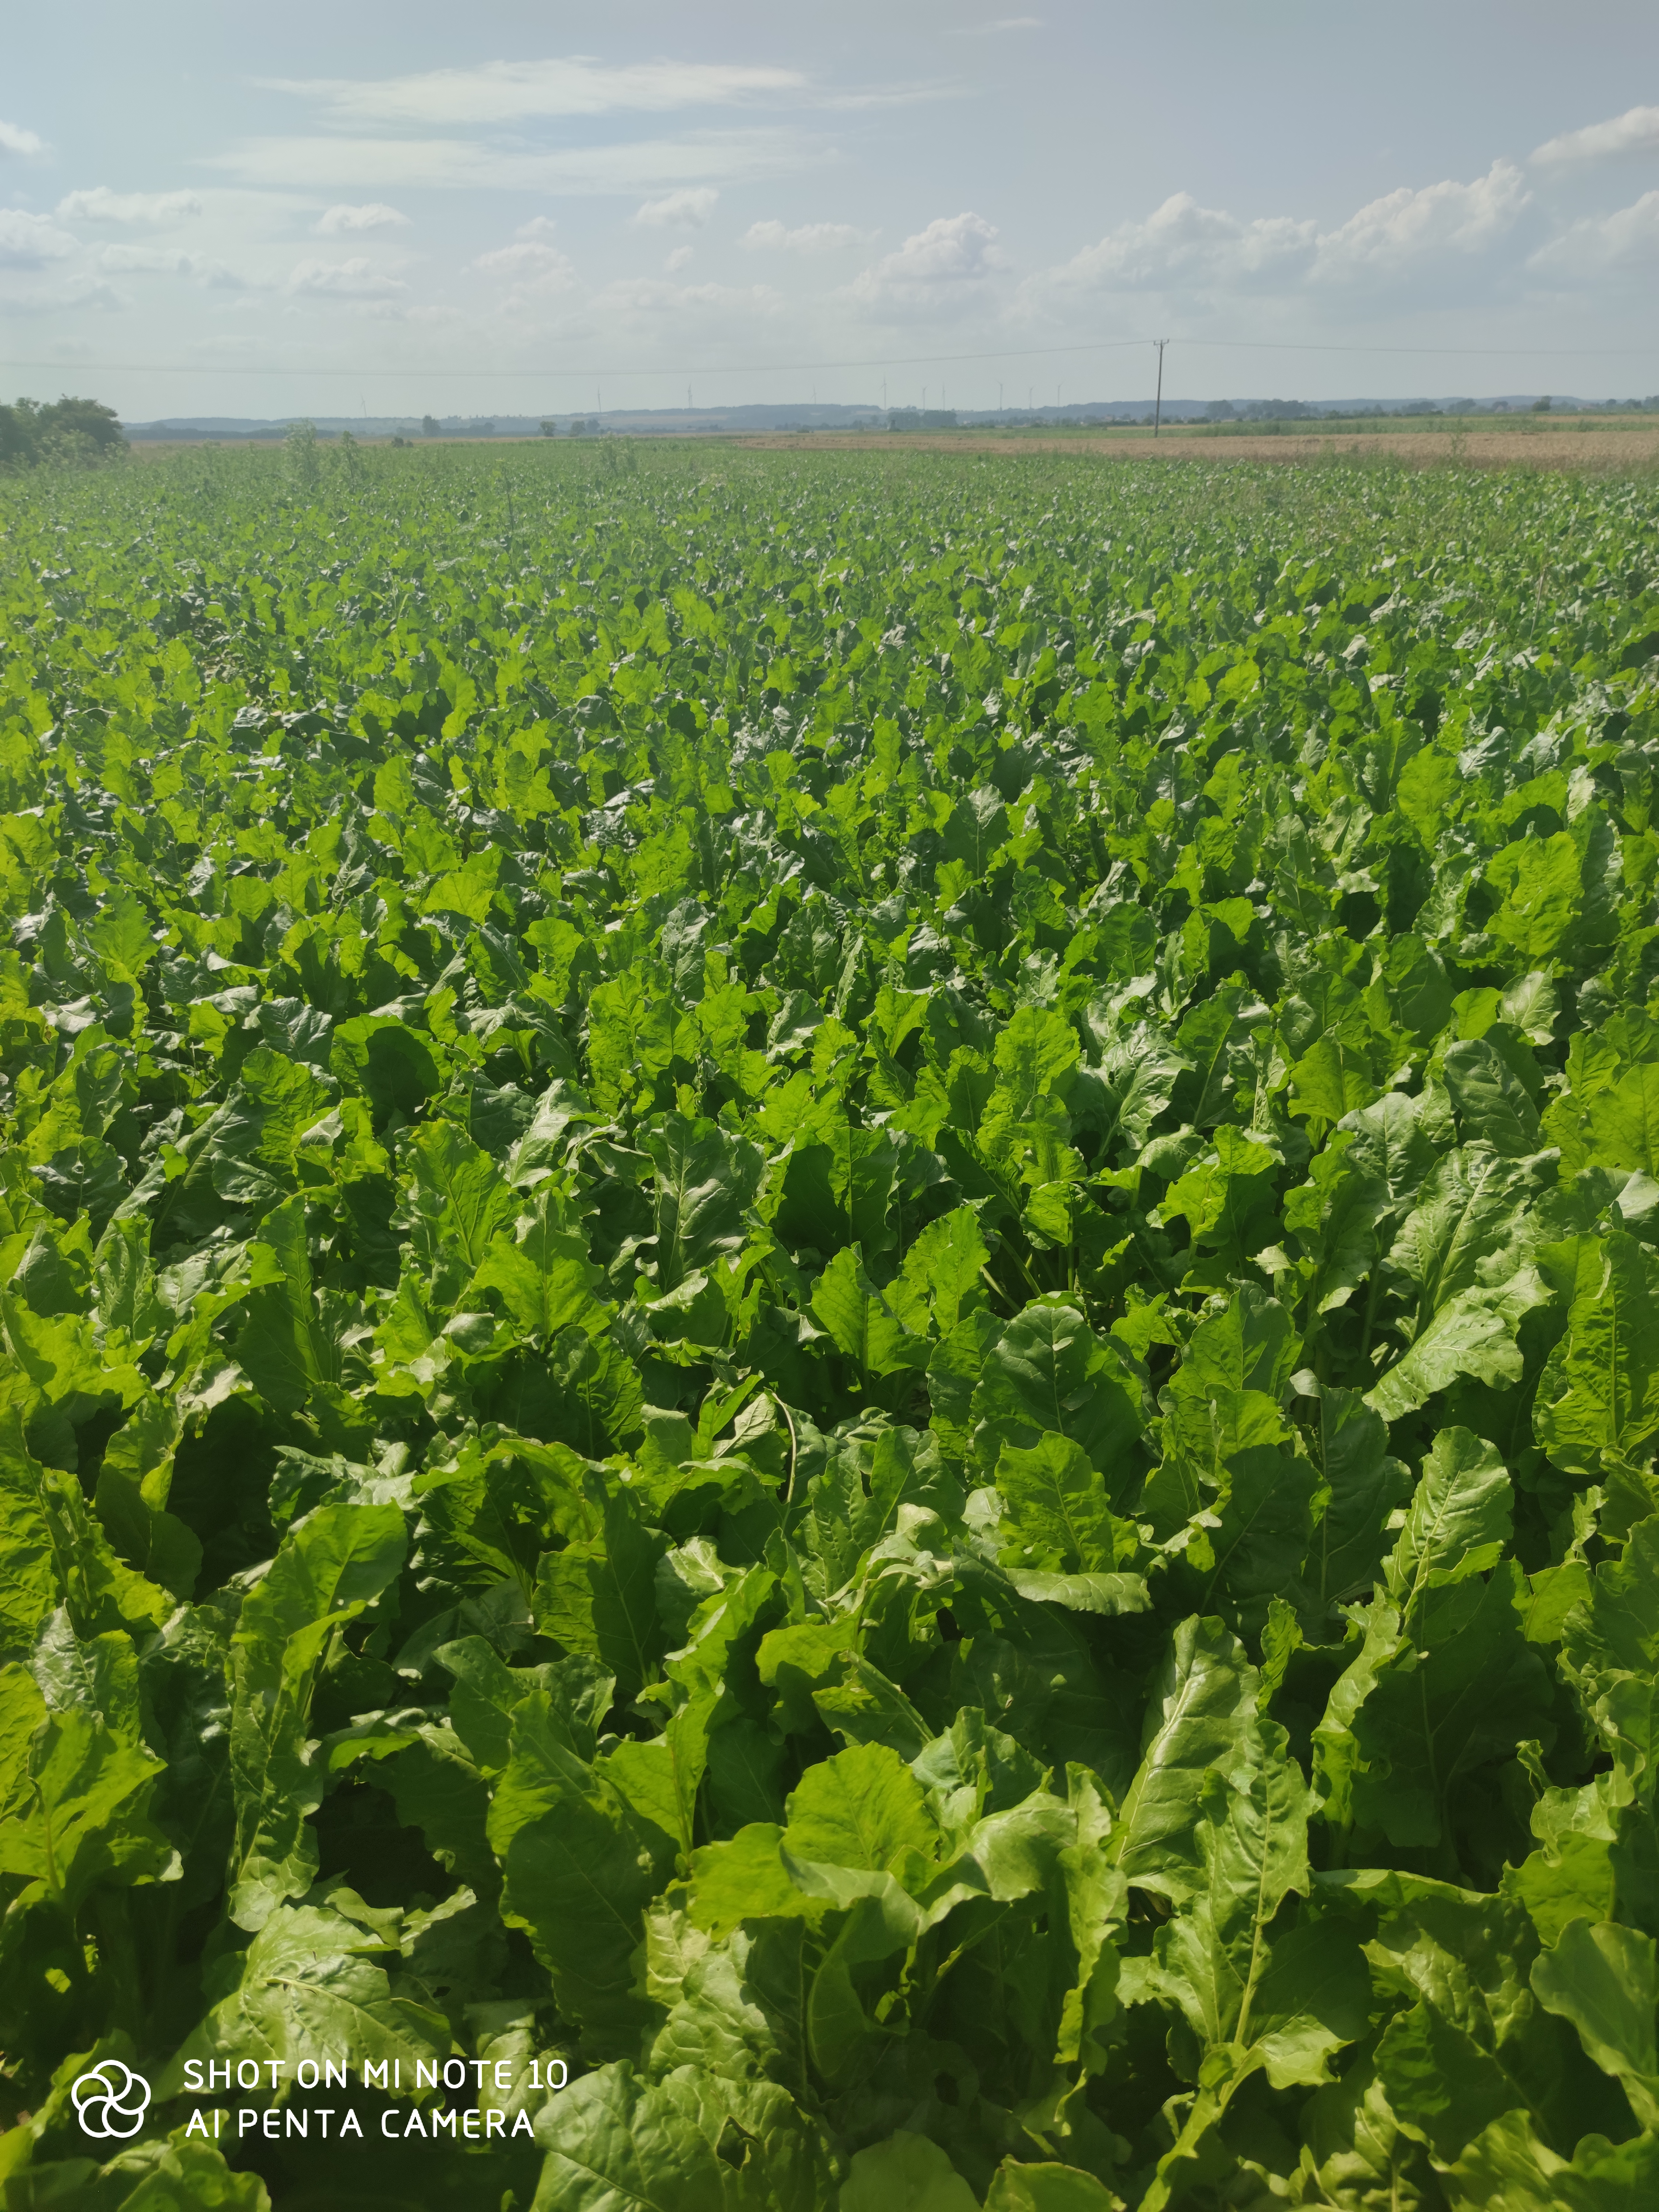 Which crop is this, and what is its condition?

beet, unaffected
